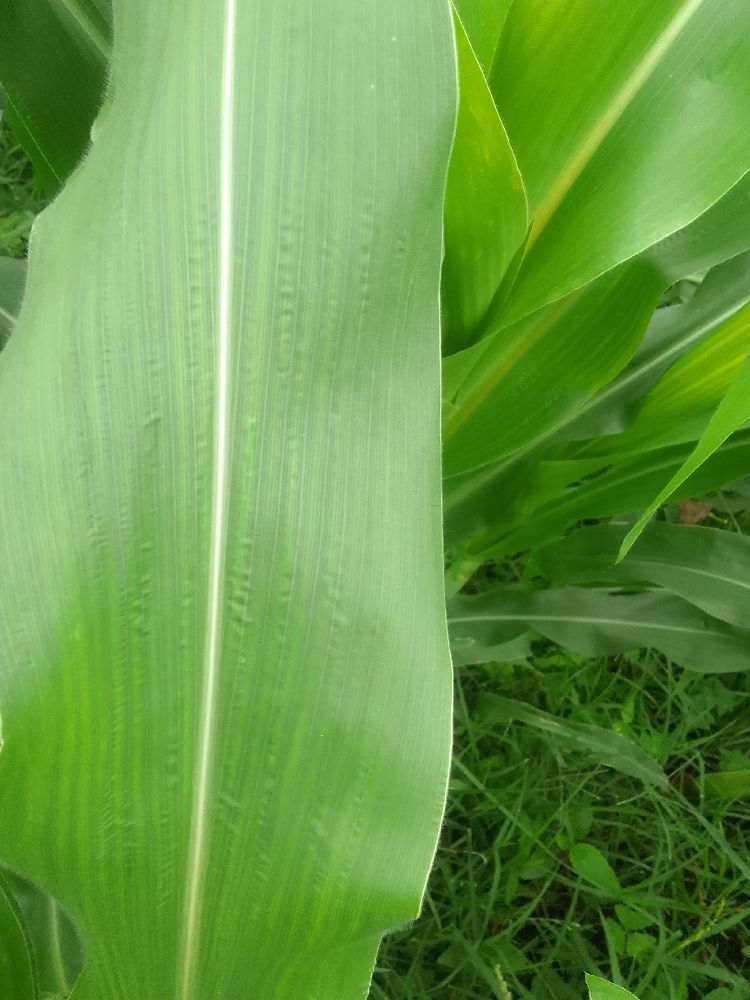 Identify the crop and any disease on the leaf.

maize, healthy
